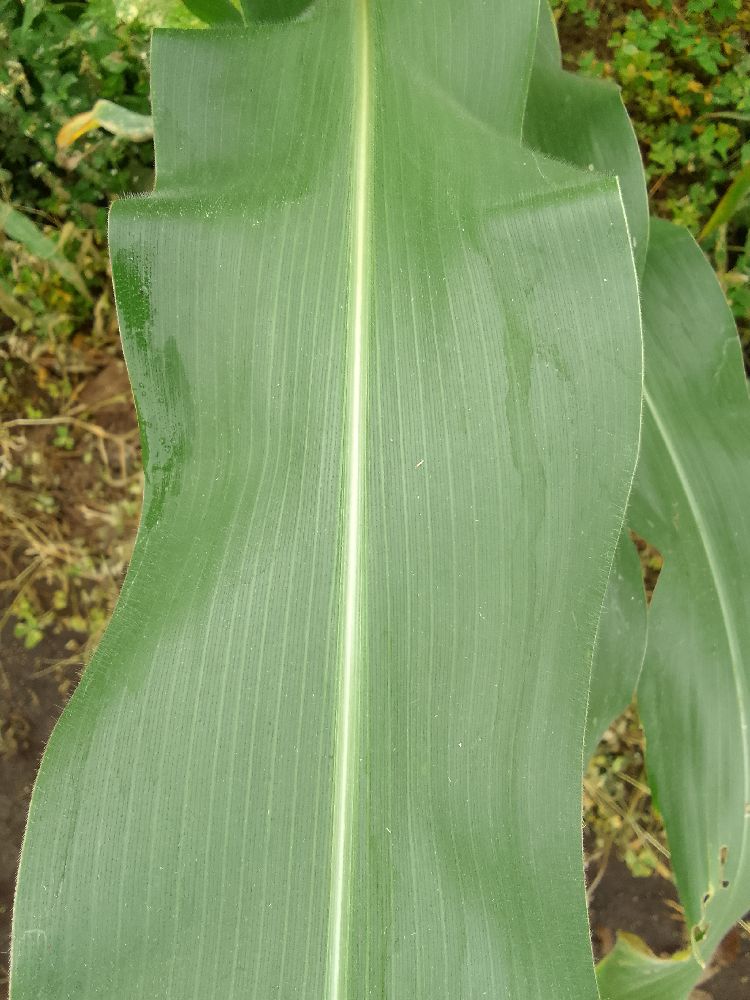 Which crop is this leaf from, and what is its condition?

maize, healthy
